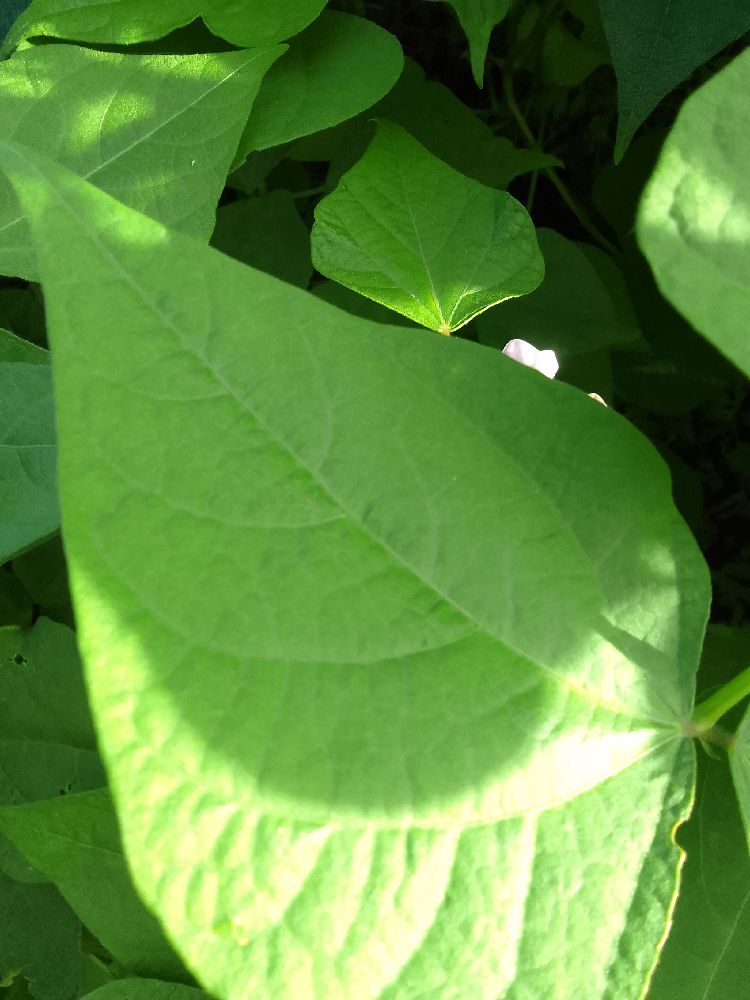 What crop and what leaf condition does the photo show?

common bean, healthy
